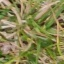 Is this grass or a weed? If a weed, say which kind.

grass
